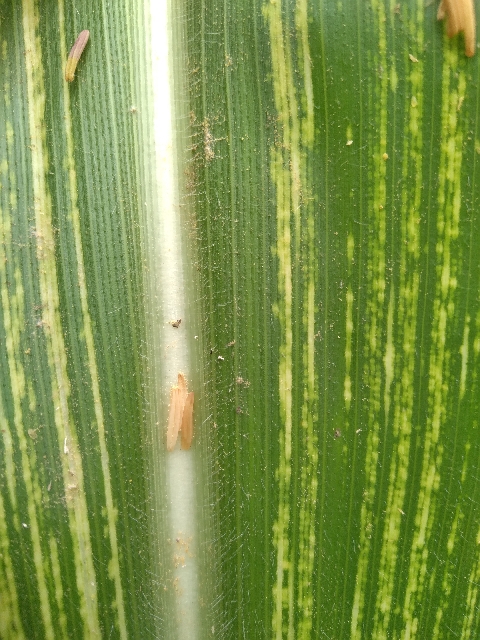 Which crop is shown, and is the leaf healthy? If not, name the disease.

maize, maize streak virus
